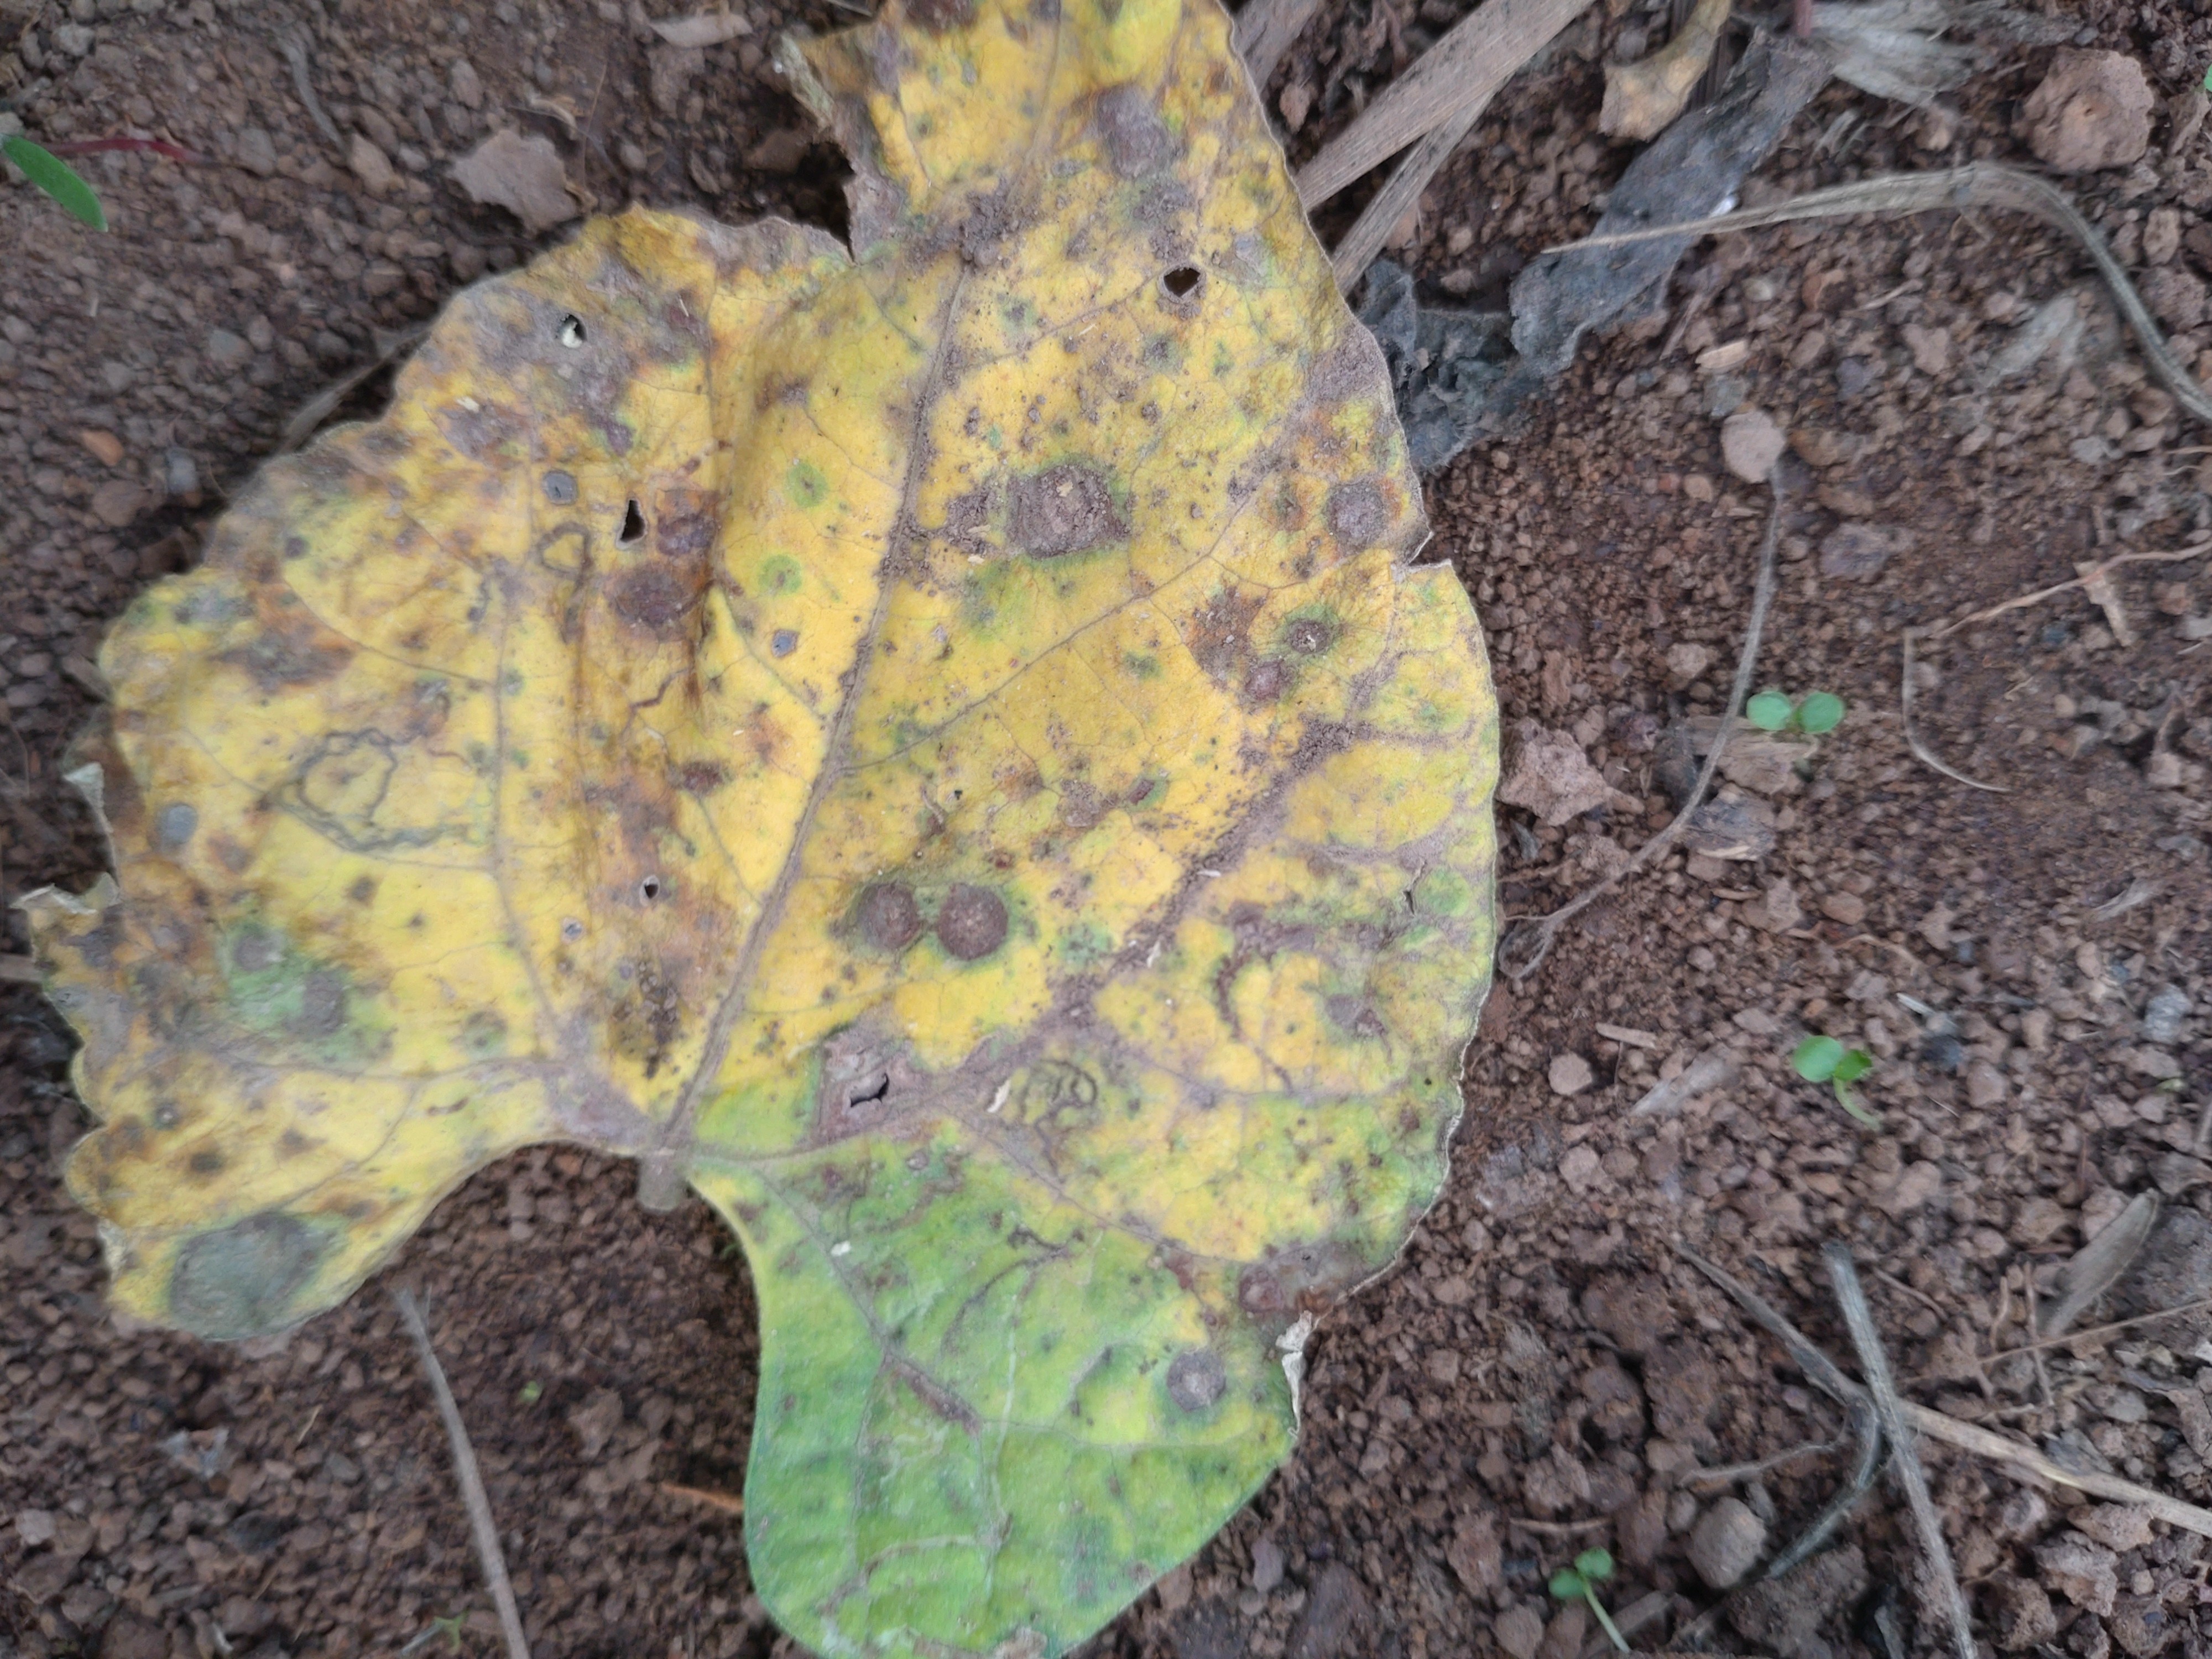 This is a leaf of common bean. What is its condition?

rust
